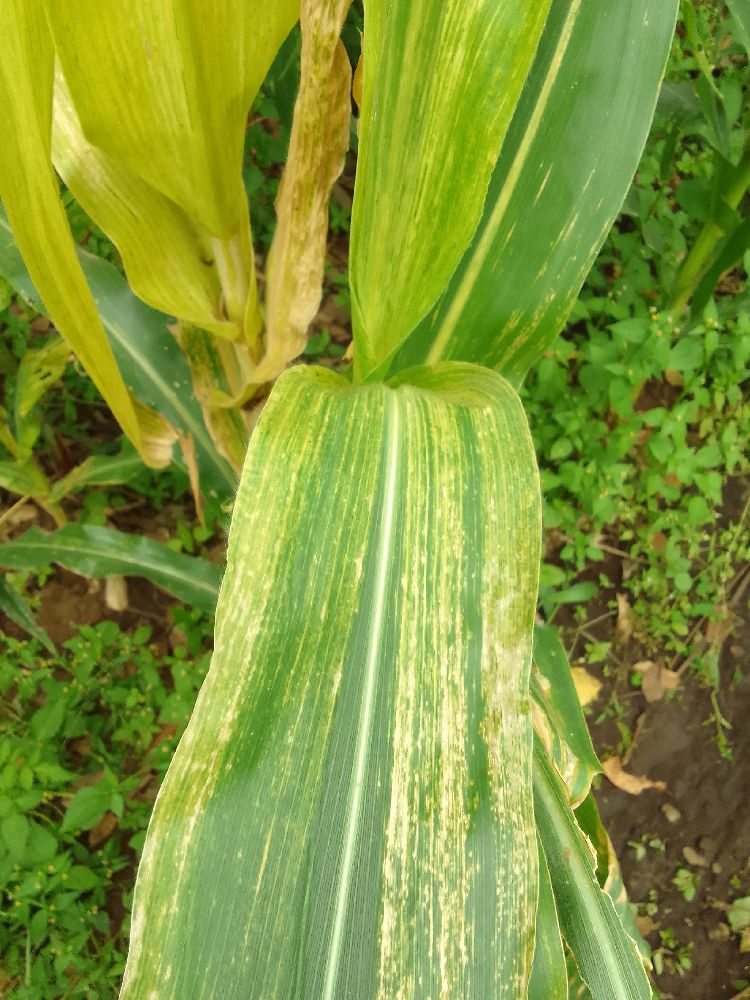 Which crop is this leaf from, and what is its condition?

maize, maize lethal necrosis
